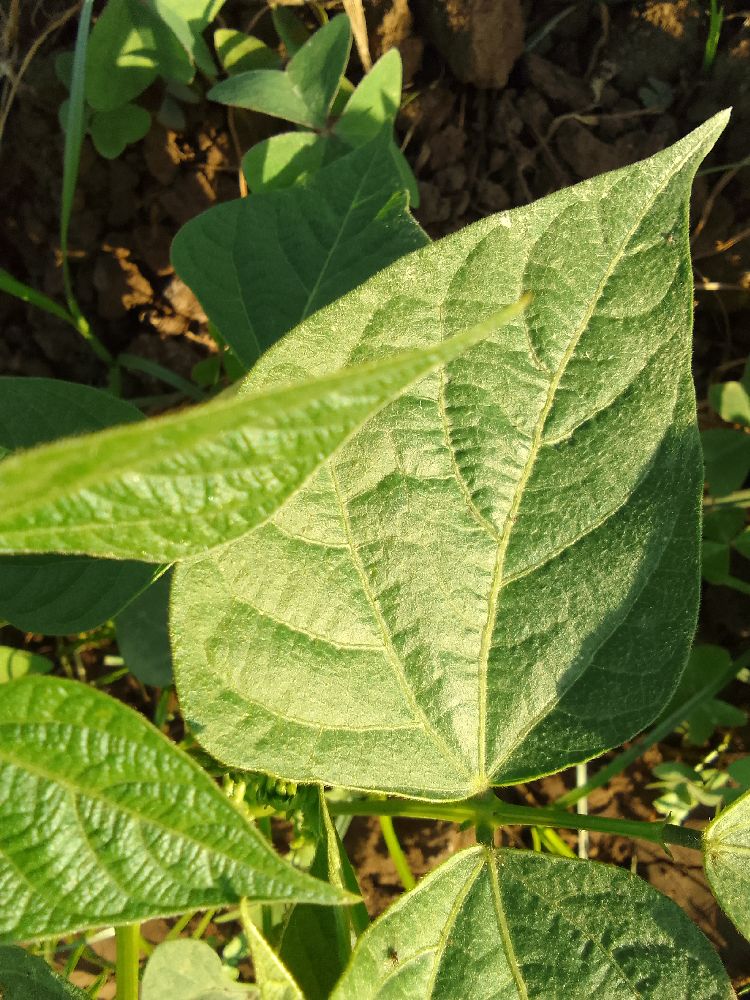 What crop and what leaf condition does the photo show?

common bean, healthy
